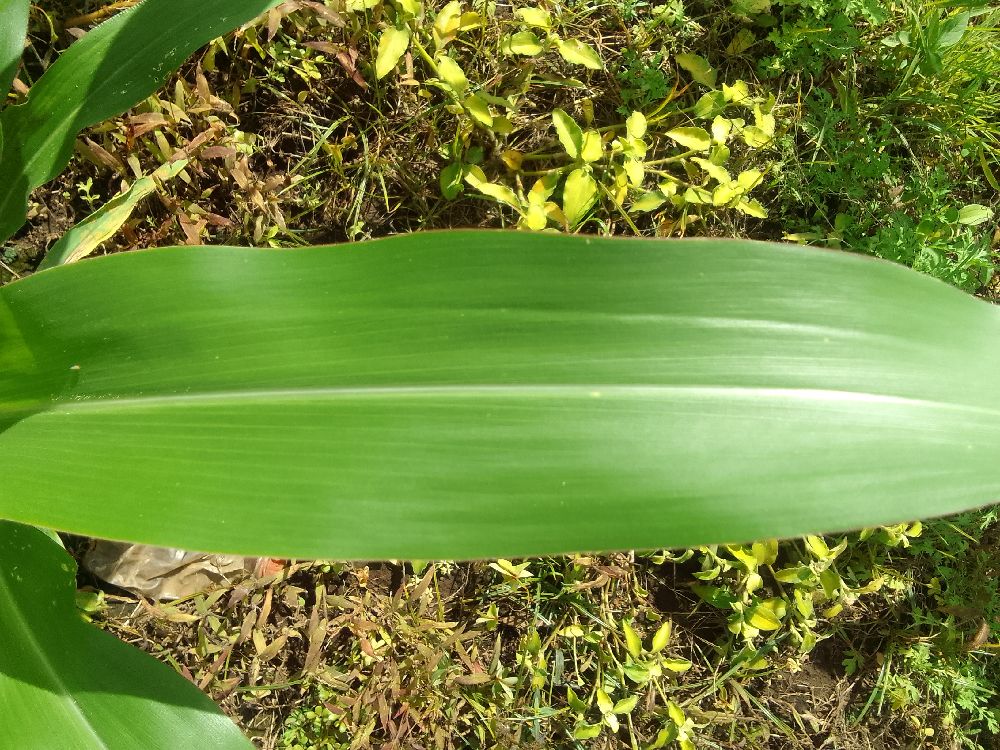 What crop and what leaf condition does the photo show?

maize, healthy
